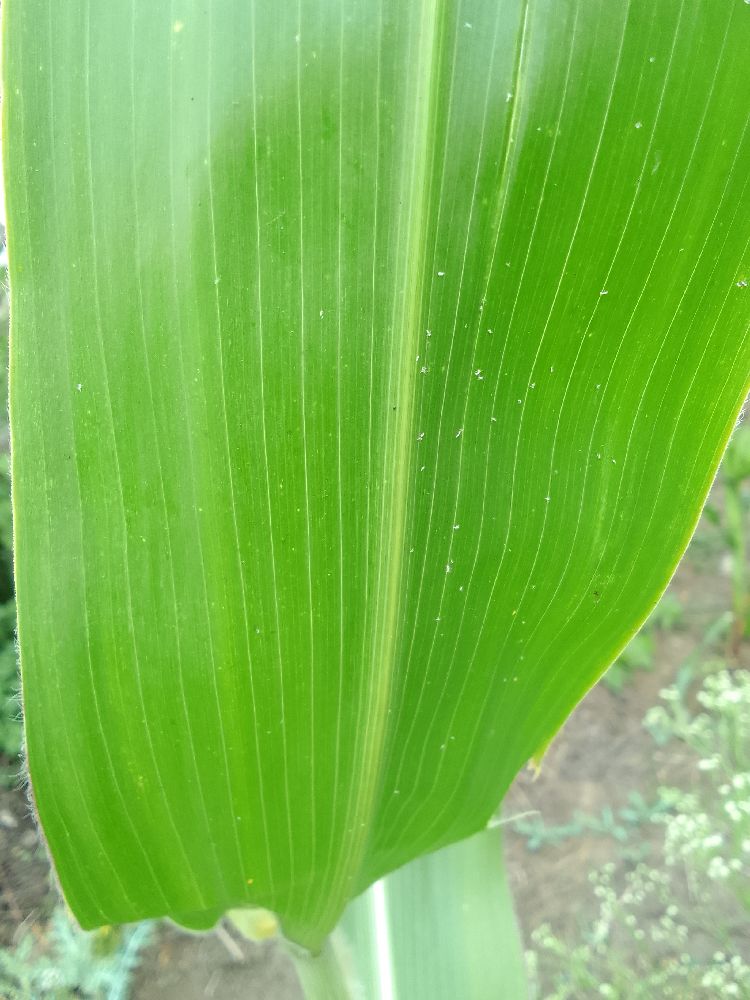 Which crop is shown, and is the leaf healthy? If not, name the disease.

maize, healthy
